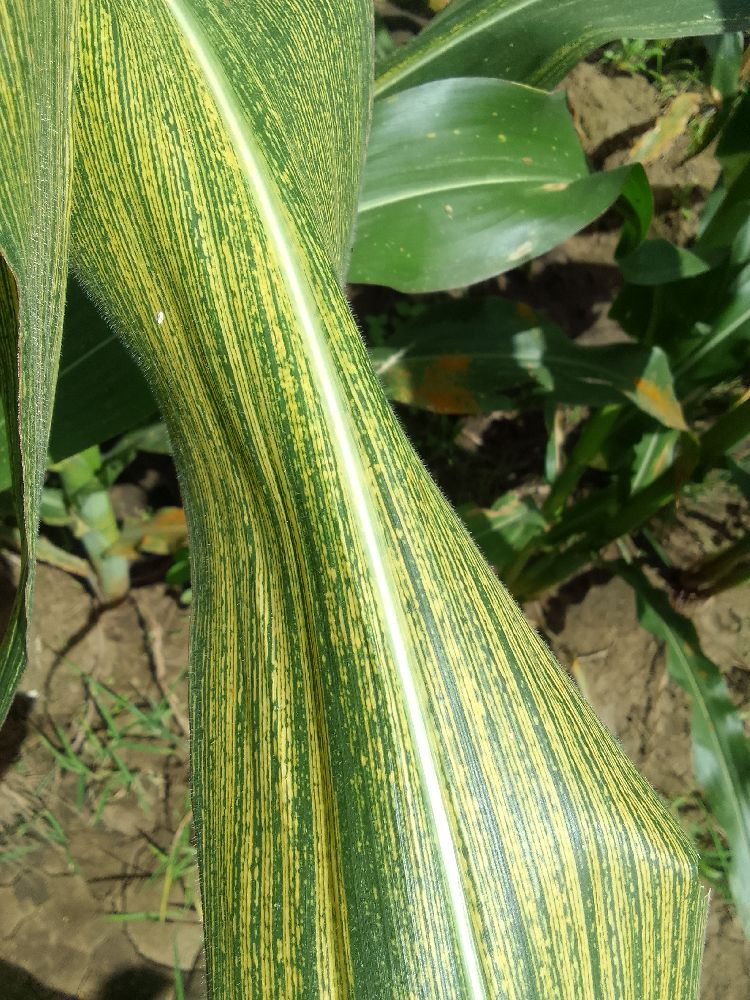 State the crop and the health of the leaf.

maize, maize streak virus
